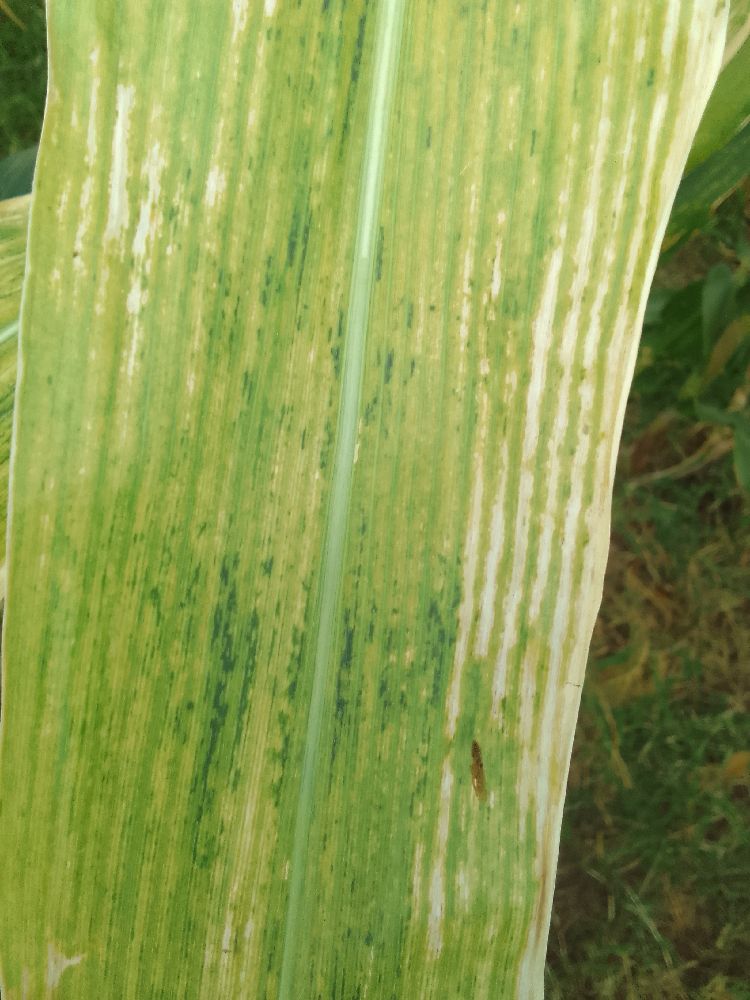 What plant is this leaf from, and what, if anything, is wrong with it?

maize, maize lethal necrosis
